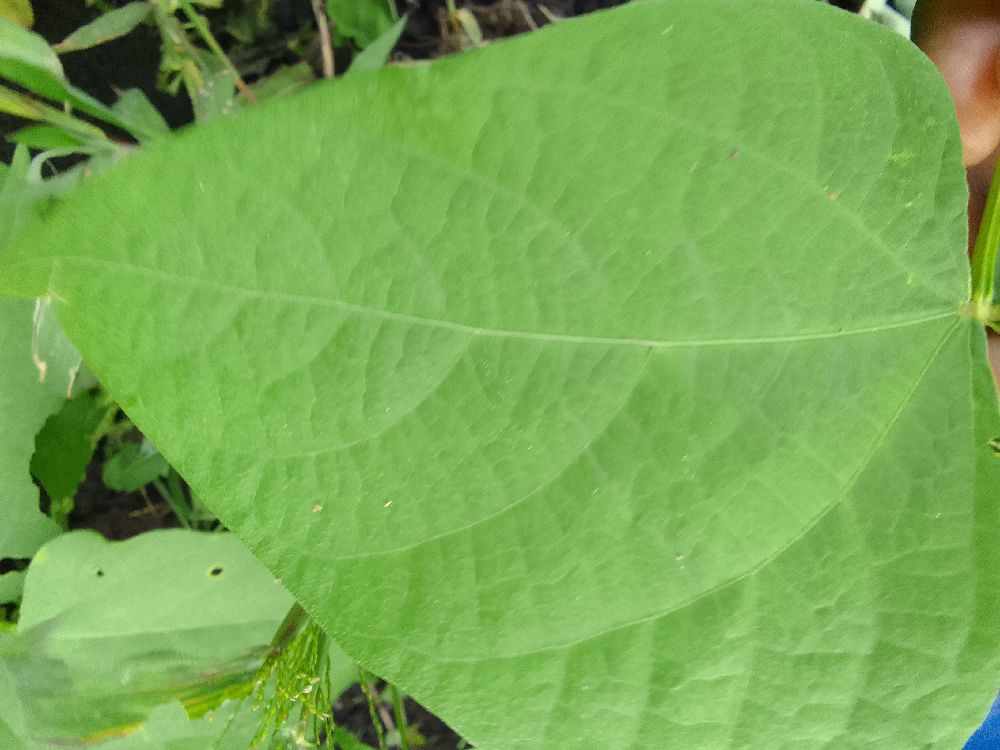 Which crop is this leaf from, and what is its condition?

common bean, healthy
